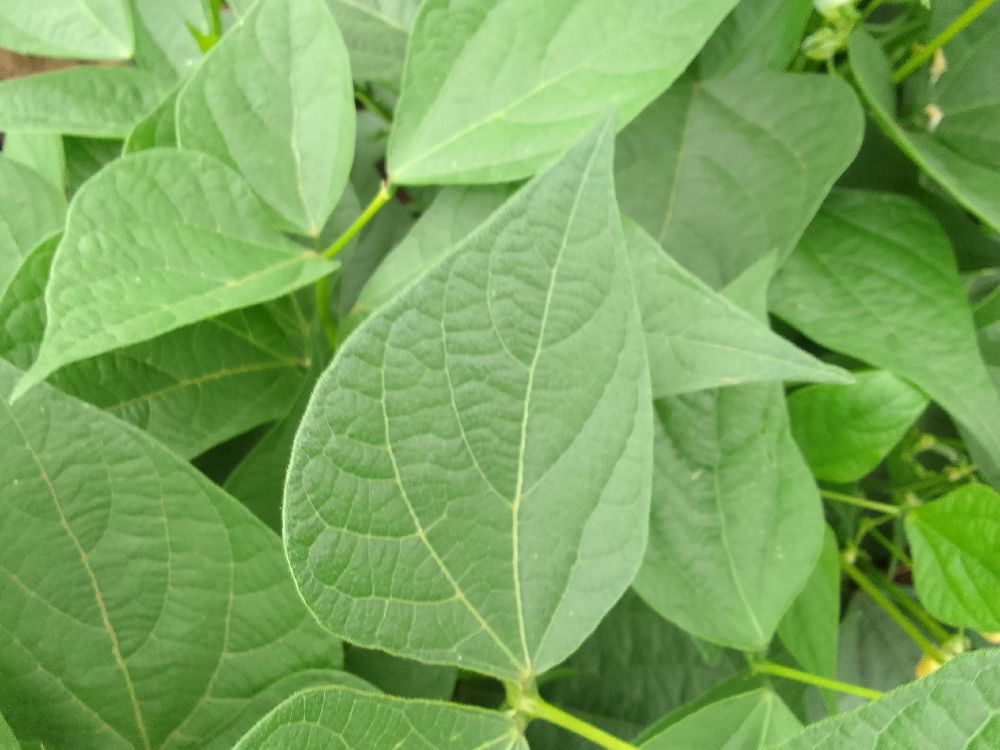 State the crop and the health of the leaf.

common bean, healthy
